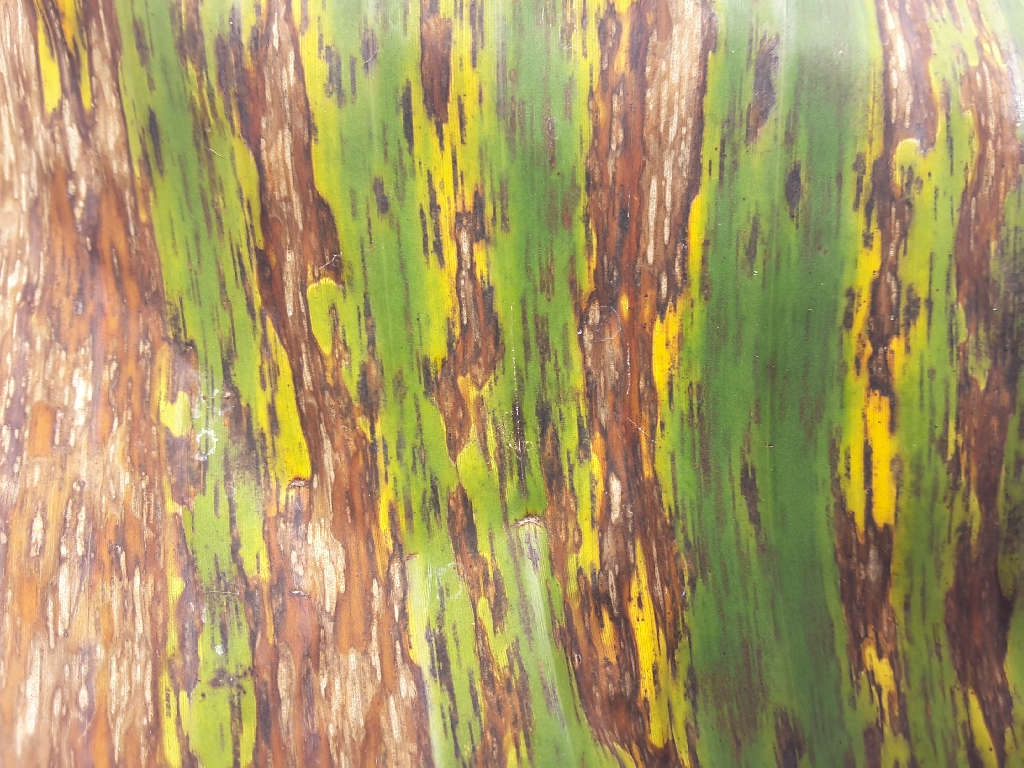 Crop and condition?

banana, black sigatoka
